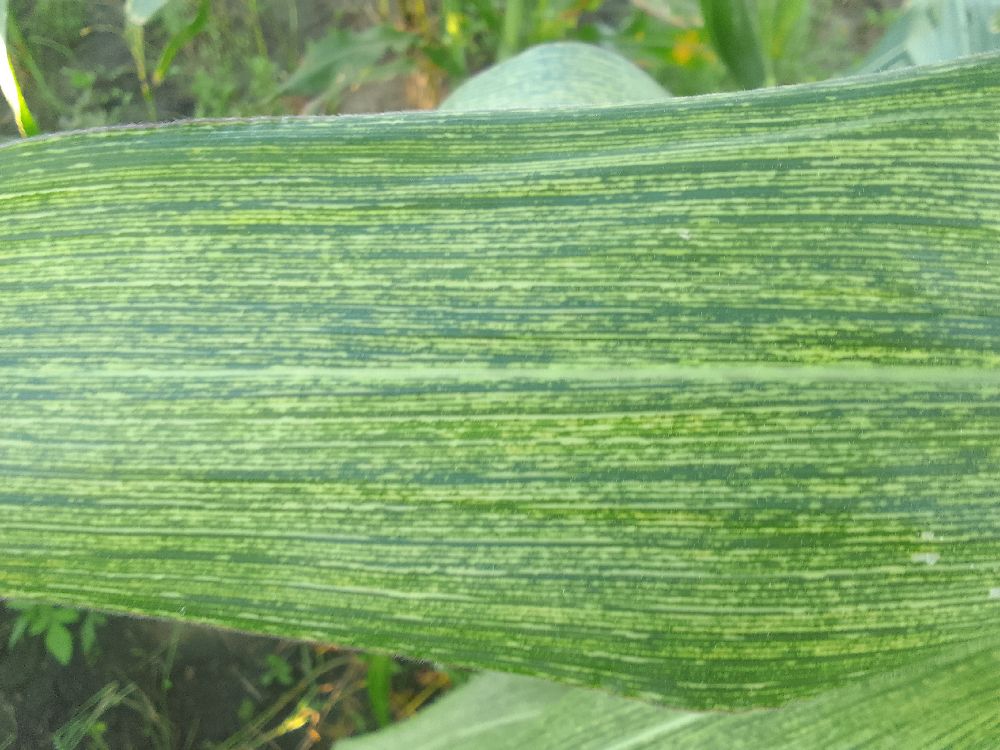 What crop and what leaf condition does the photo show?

maize, maize streak virus
